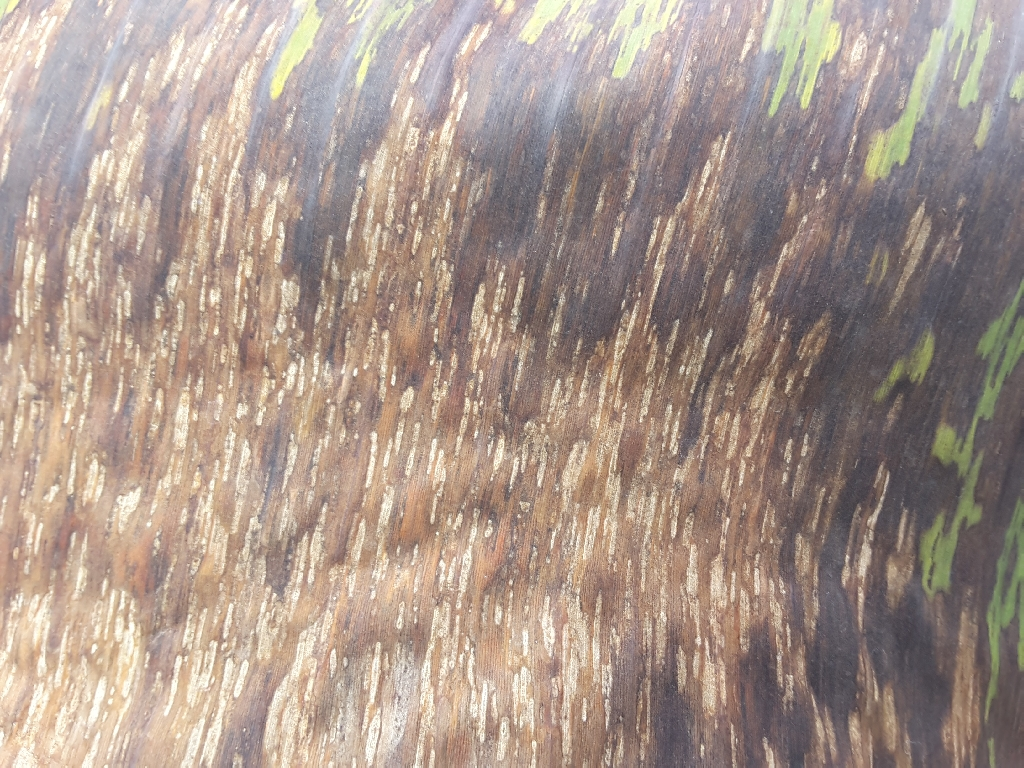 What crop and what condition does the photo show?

banana, black sigatoka
